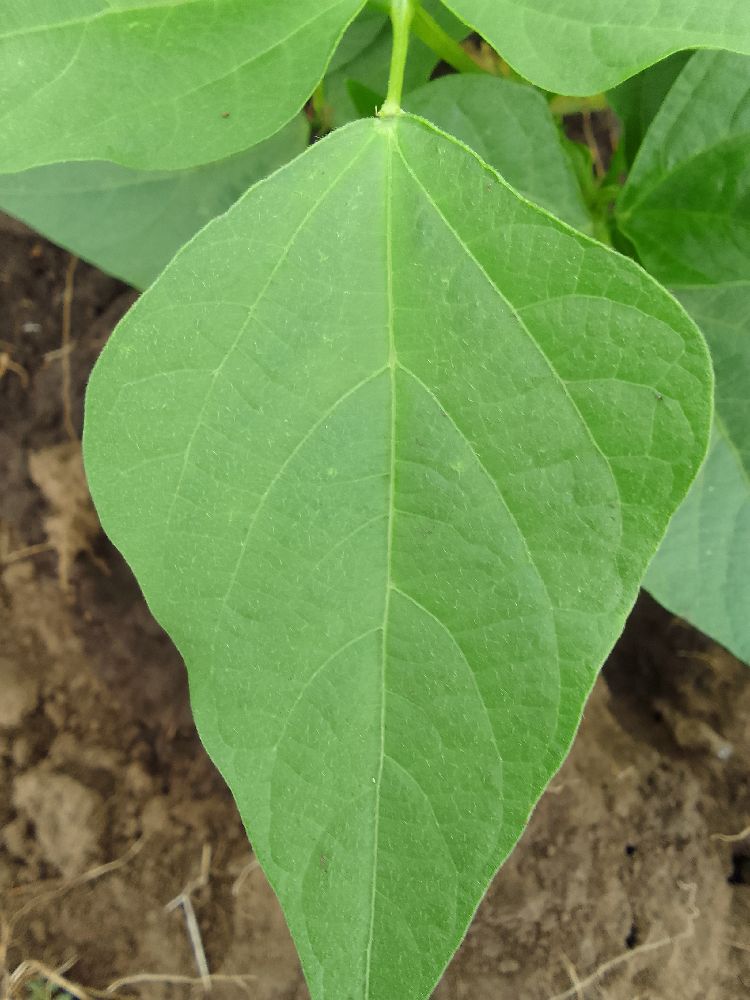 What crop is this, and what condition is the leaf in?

common bean, healthy
